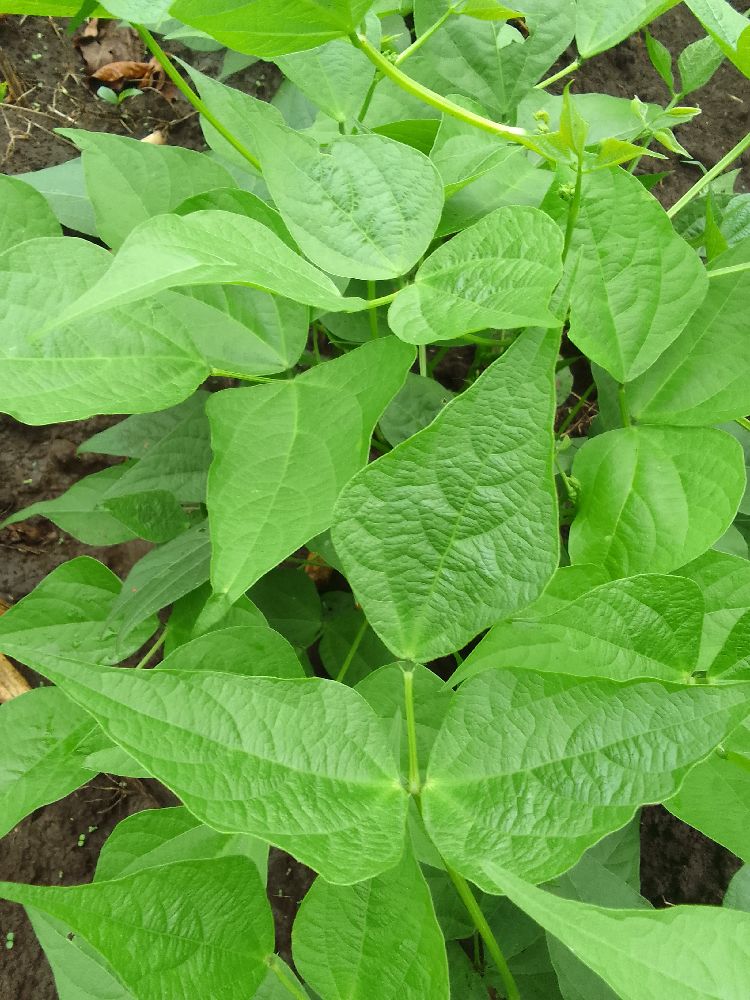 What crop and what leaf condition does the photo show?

common bean, healthy
